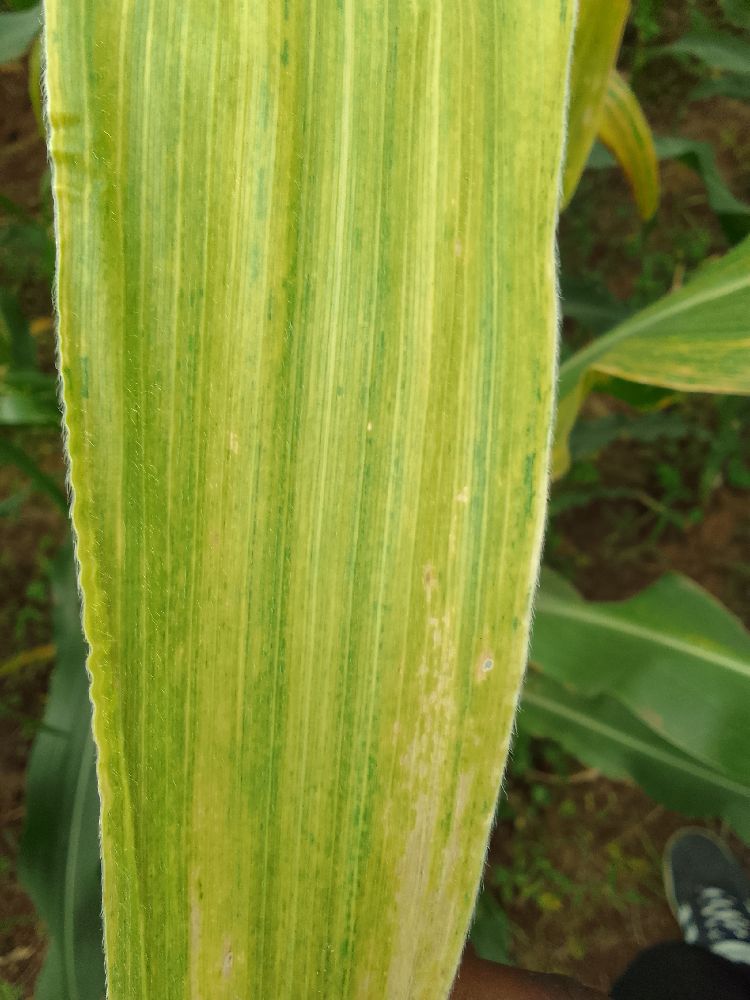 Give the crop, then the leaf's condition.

maize, maize lethal necrosis
